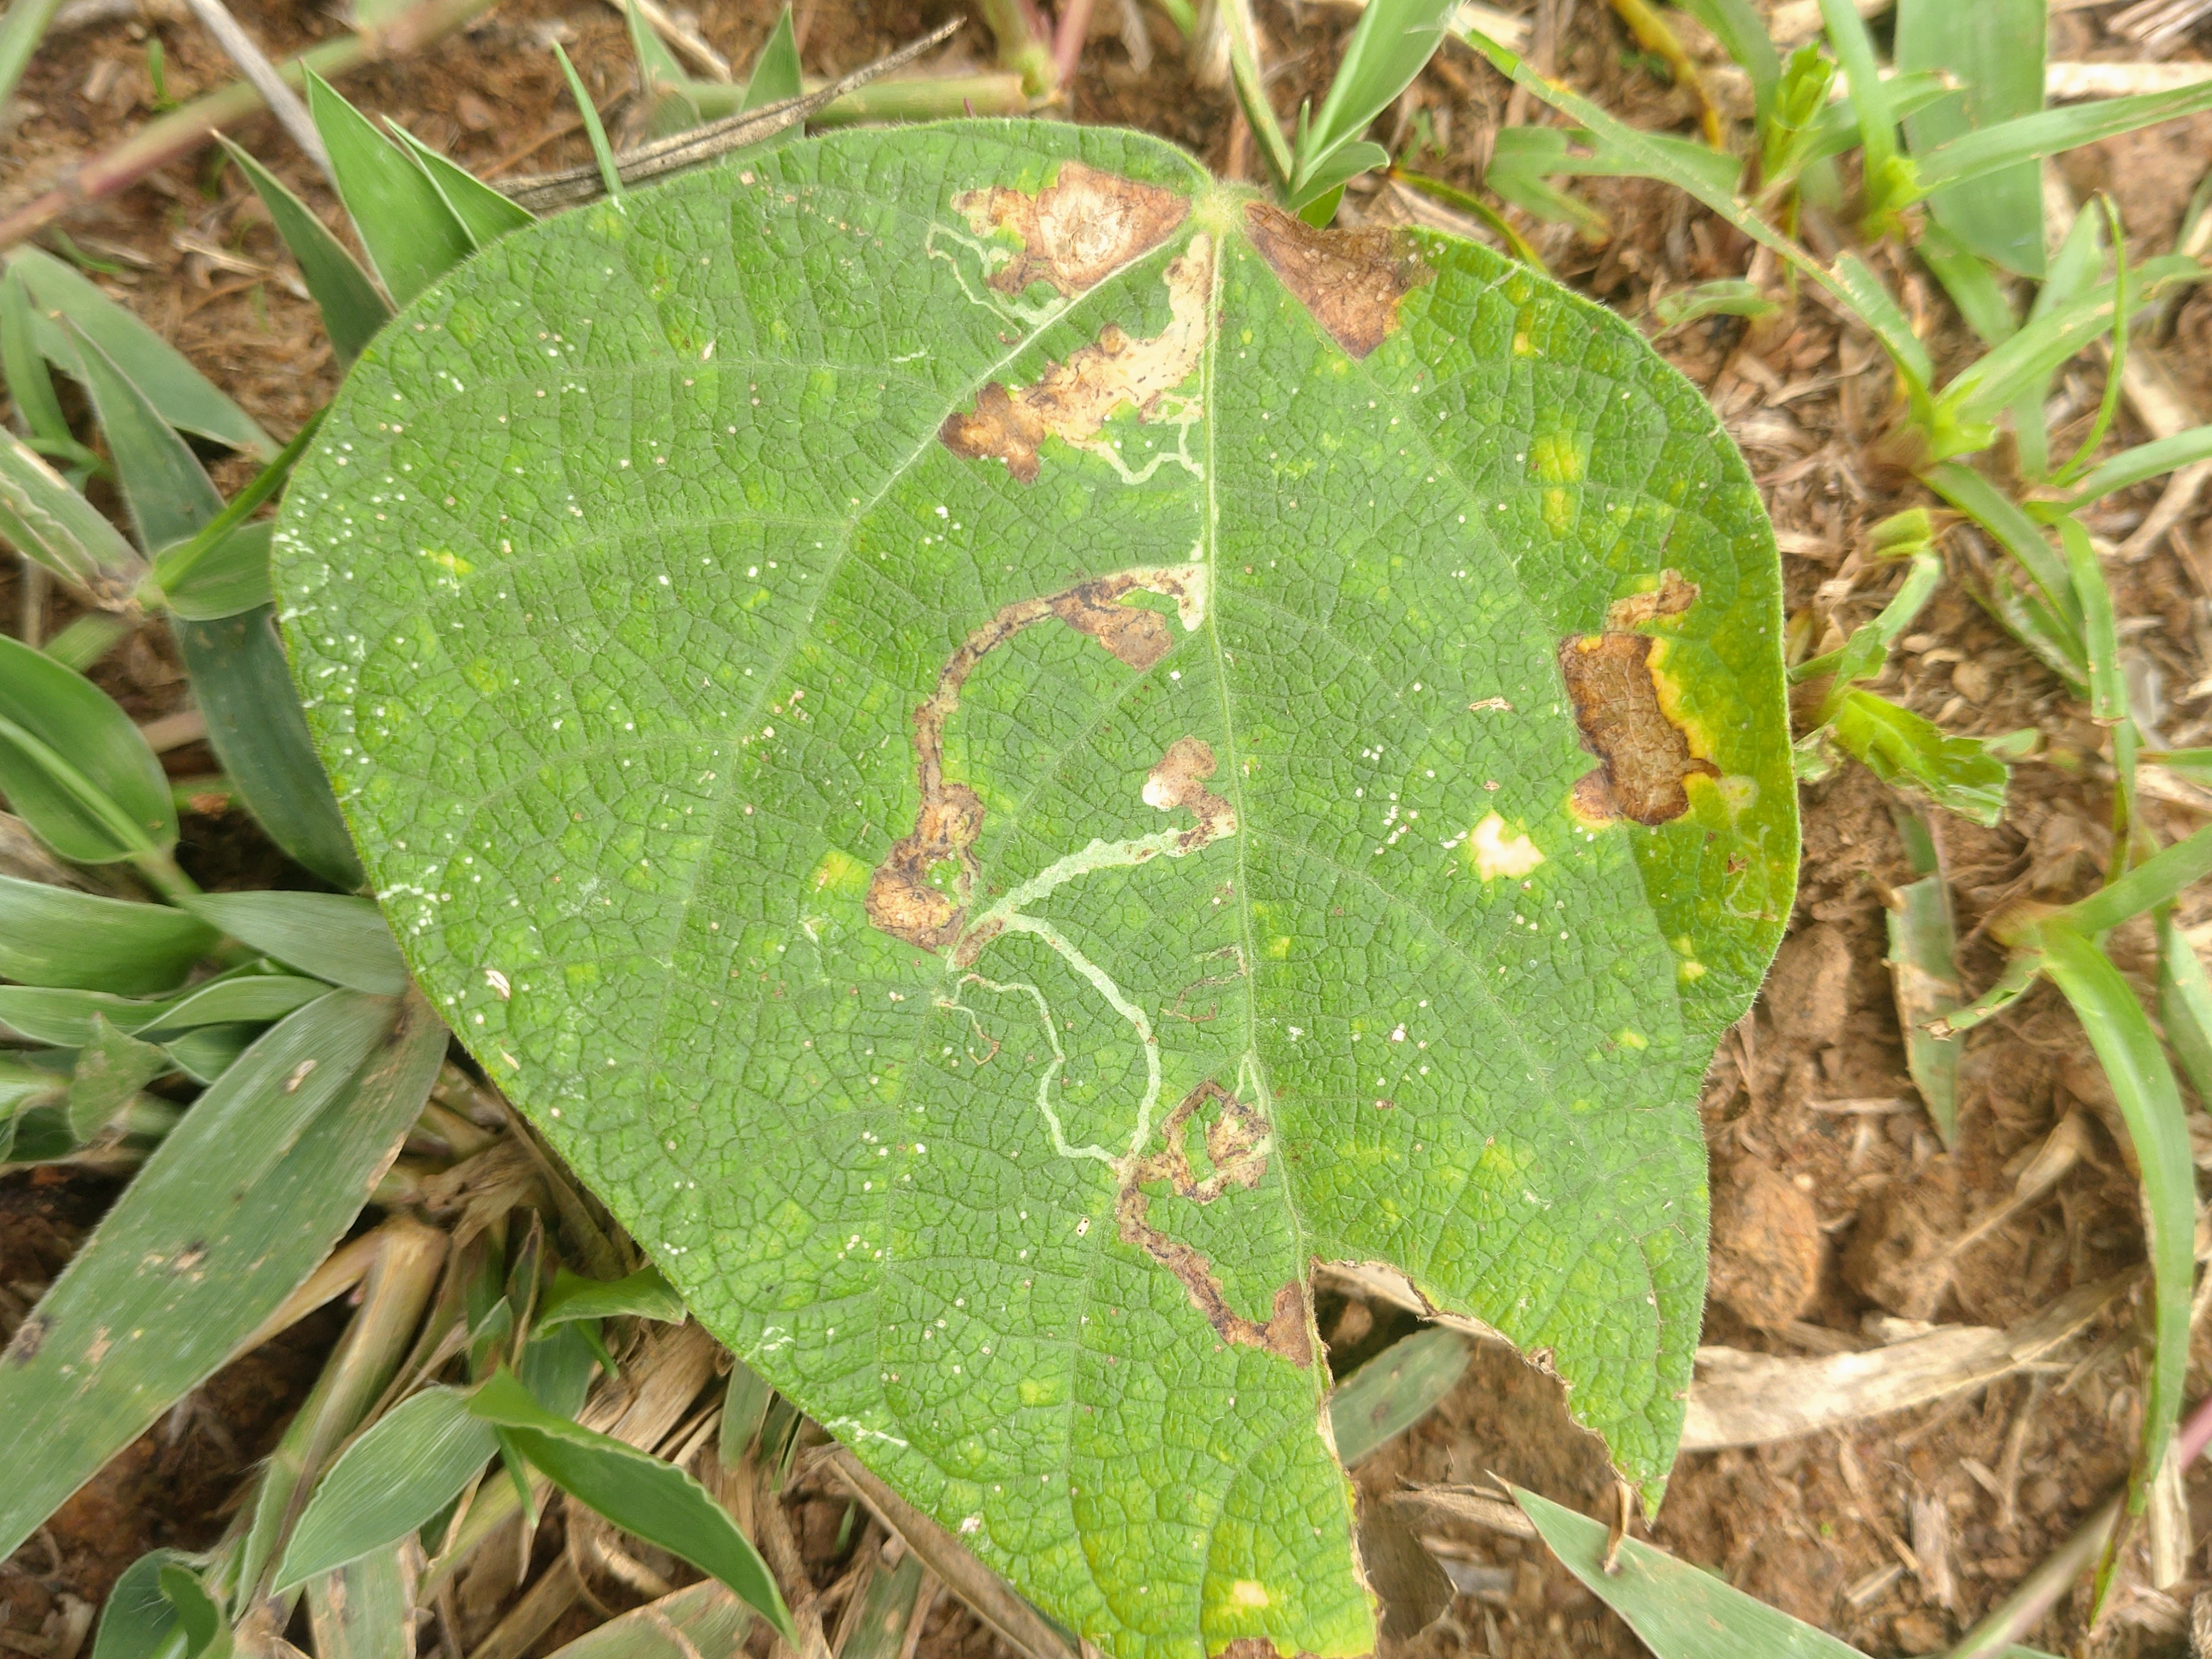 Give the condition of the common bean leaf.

anthracnose
